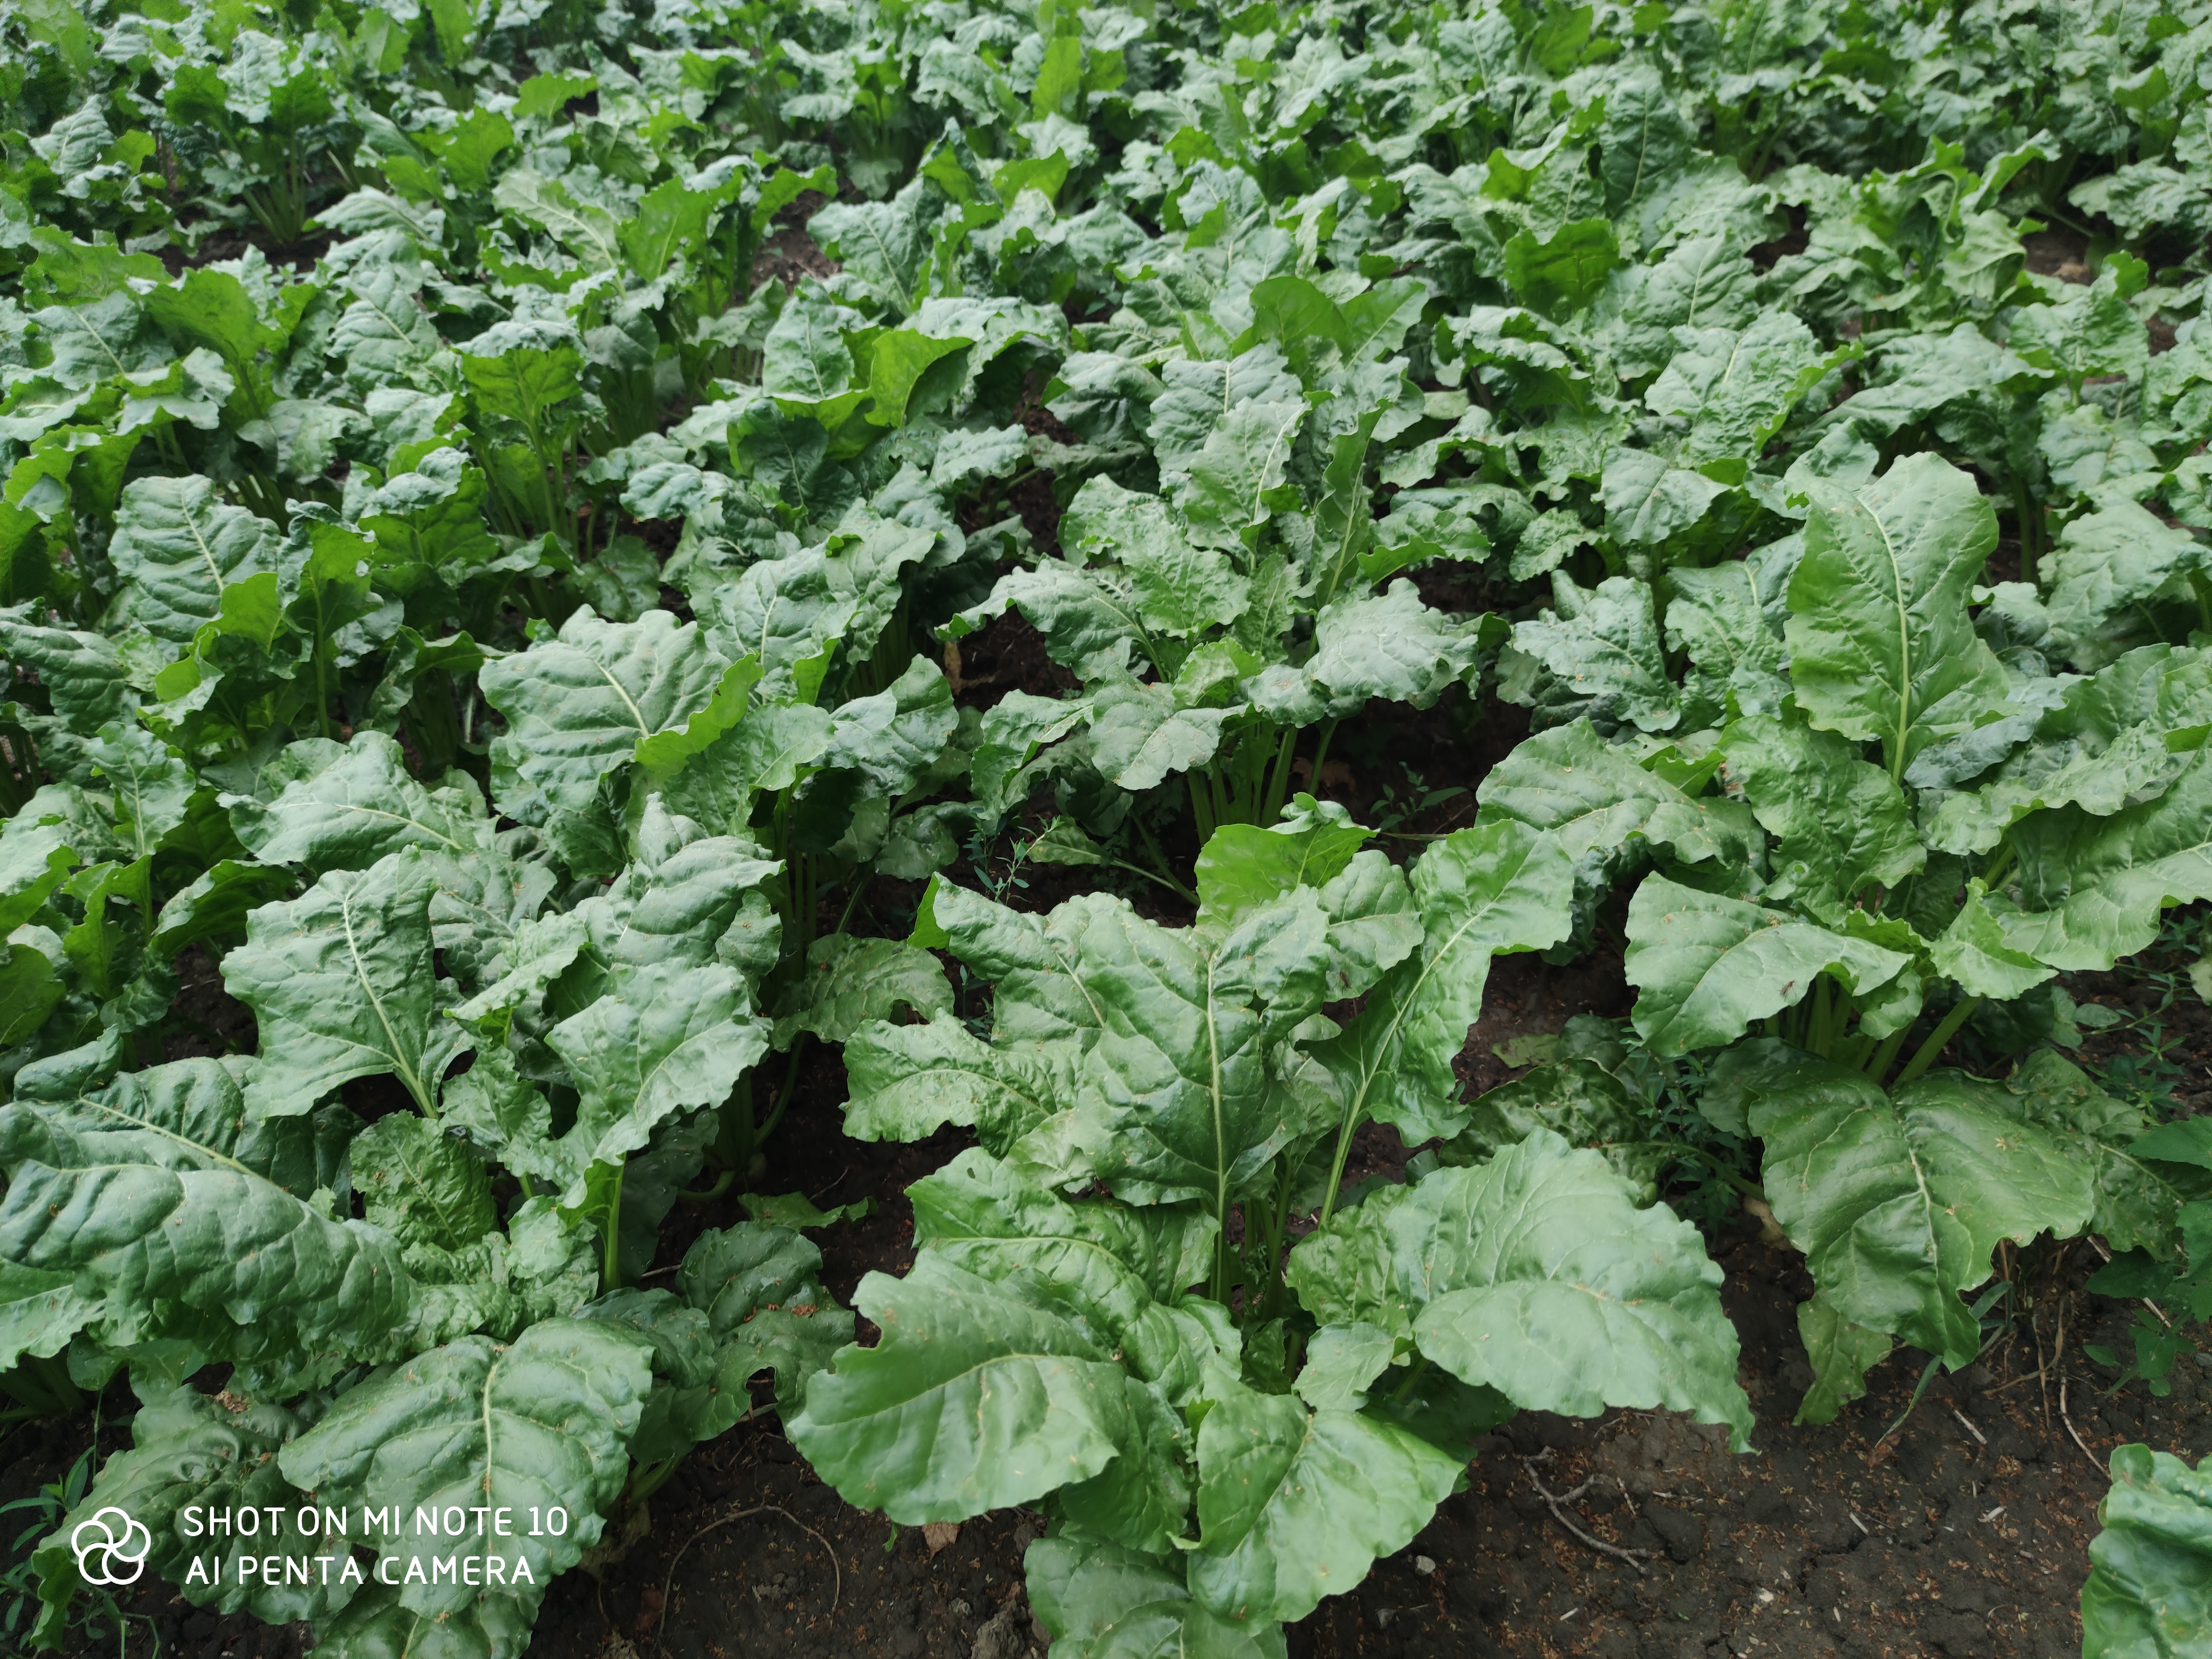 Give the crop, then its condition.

beet, unaffected
